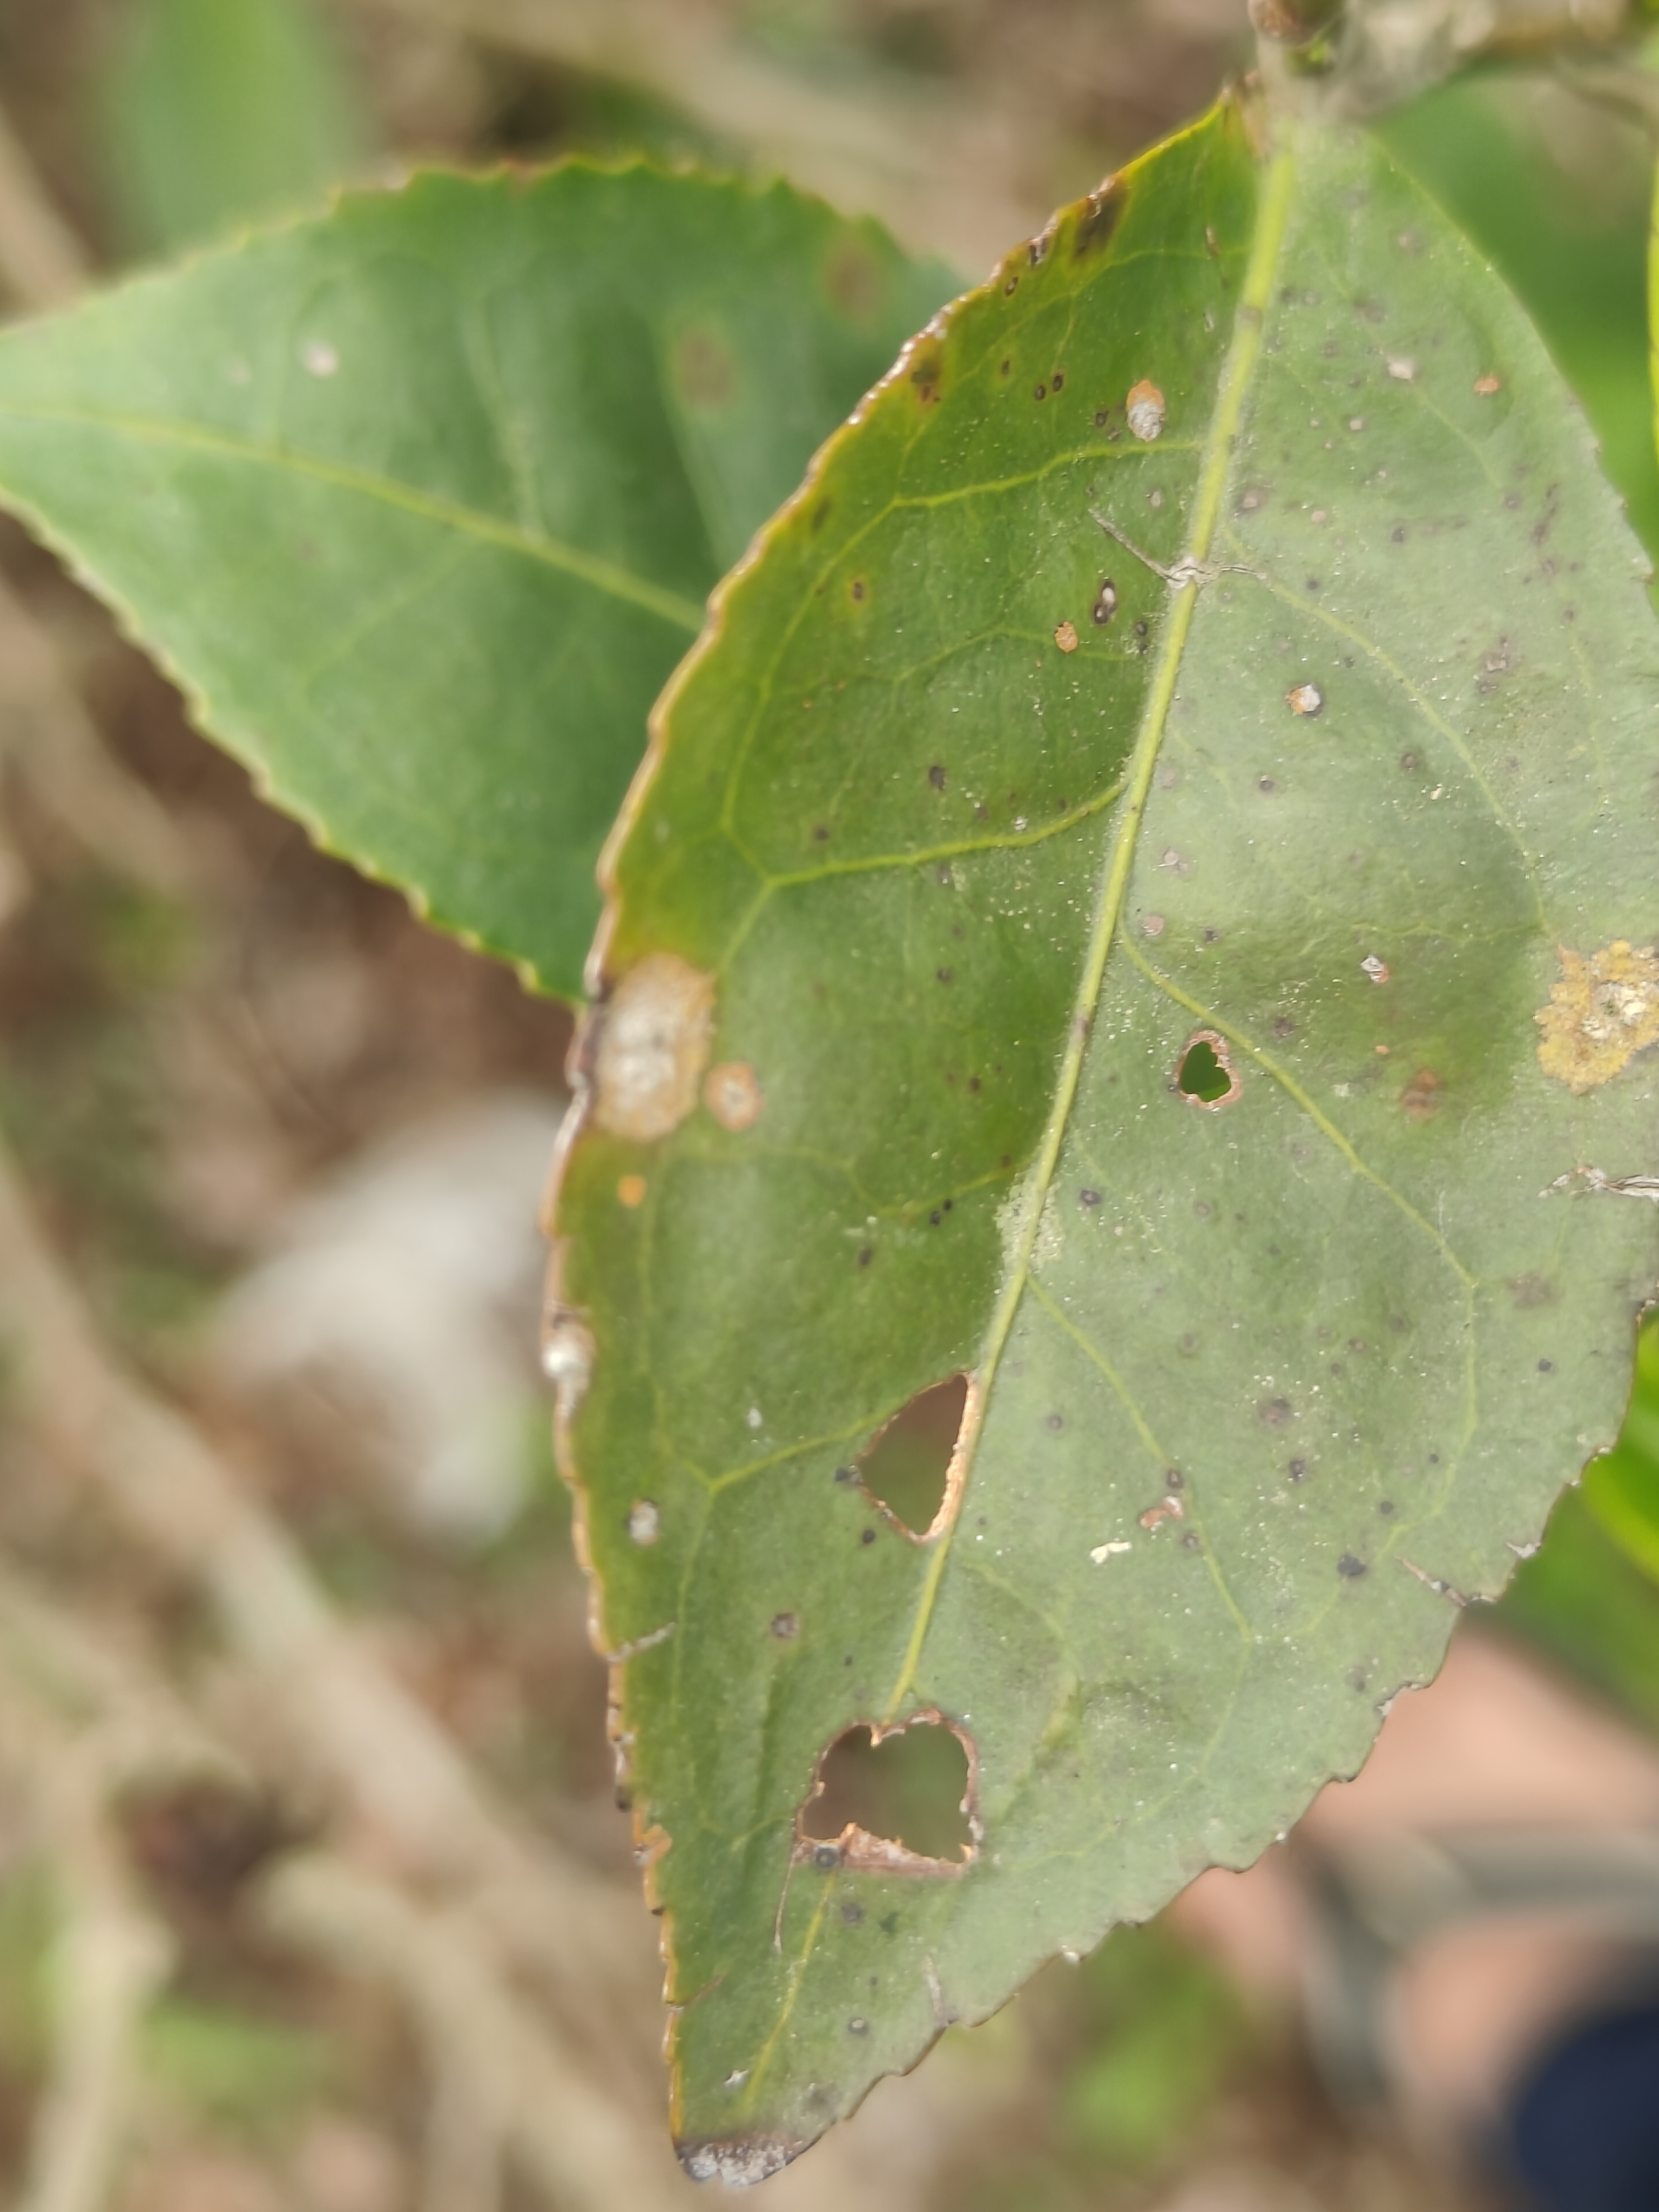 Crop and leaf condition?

tea, red rust
